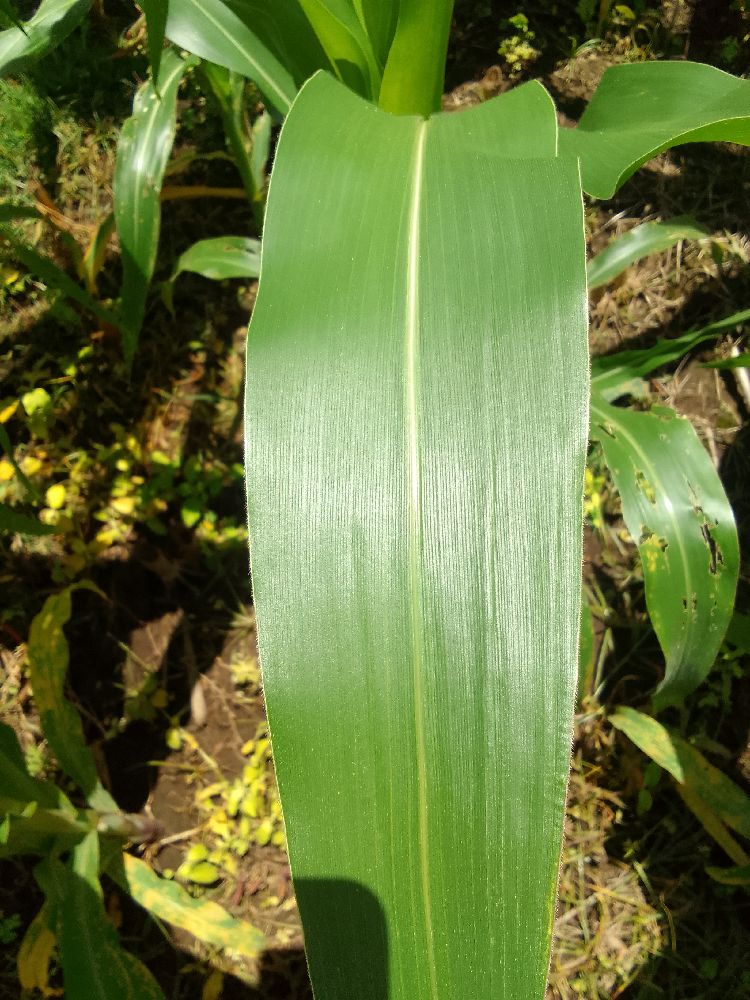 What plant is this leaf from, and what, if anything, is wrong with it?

maize, healthy
